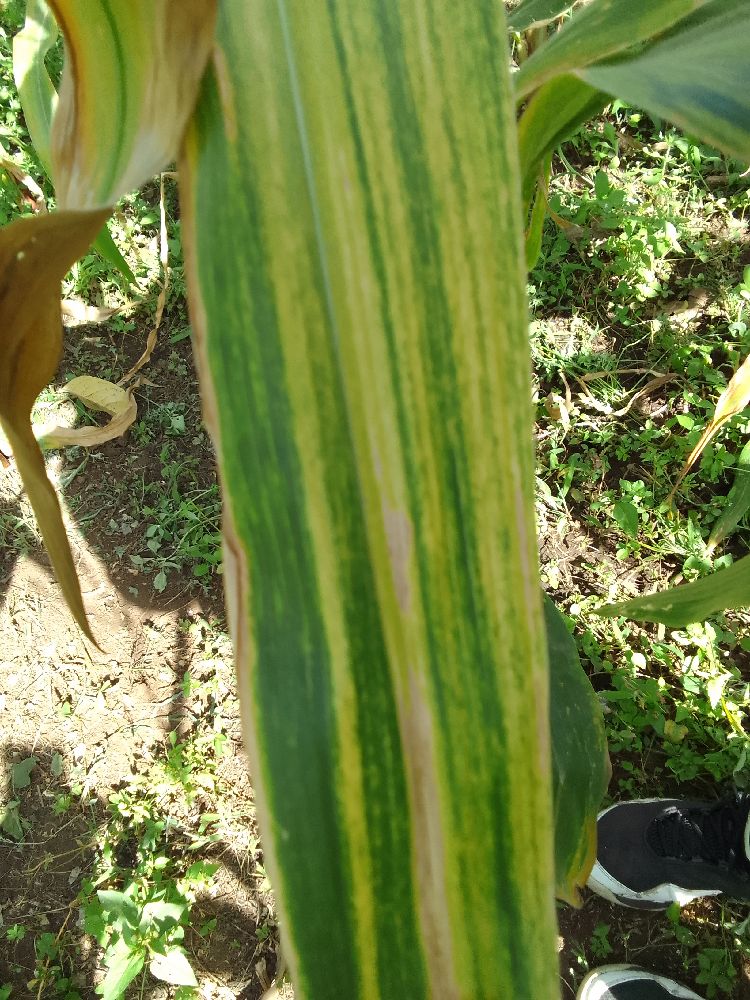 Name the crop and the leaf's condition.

maize, maize lethal necrosis
